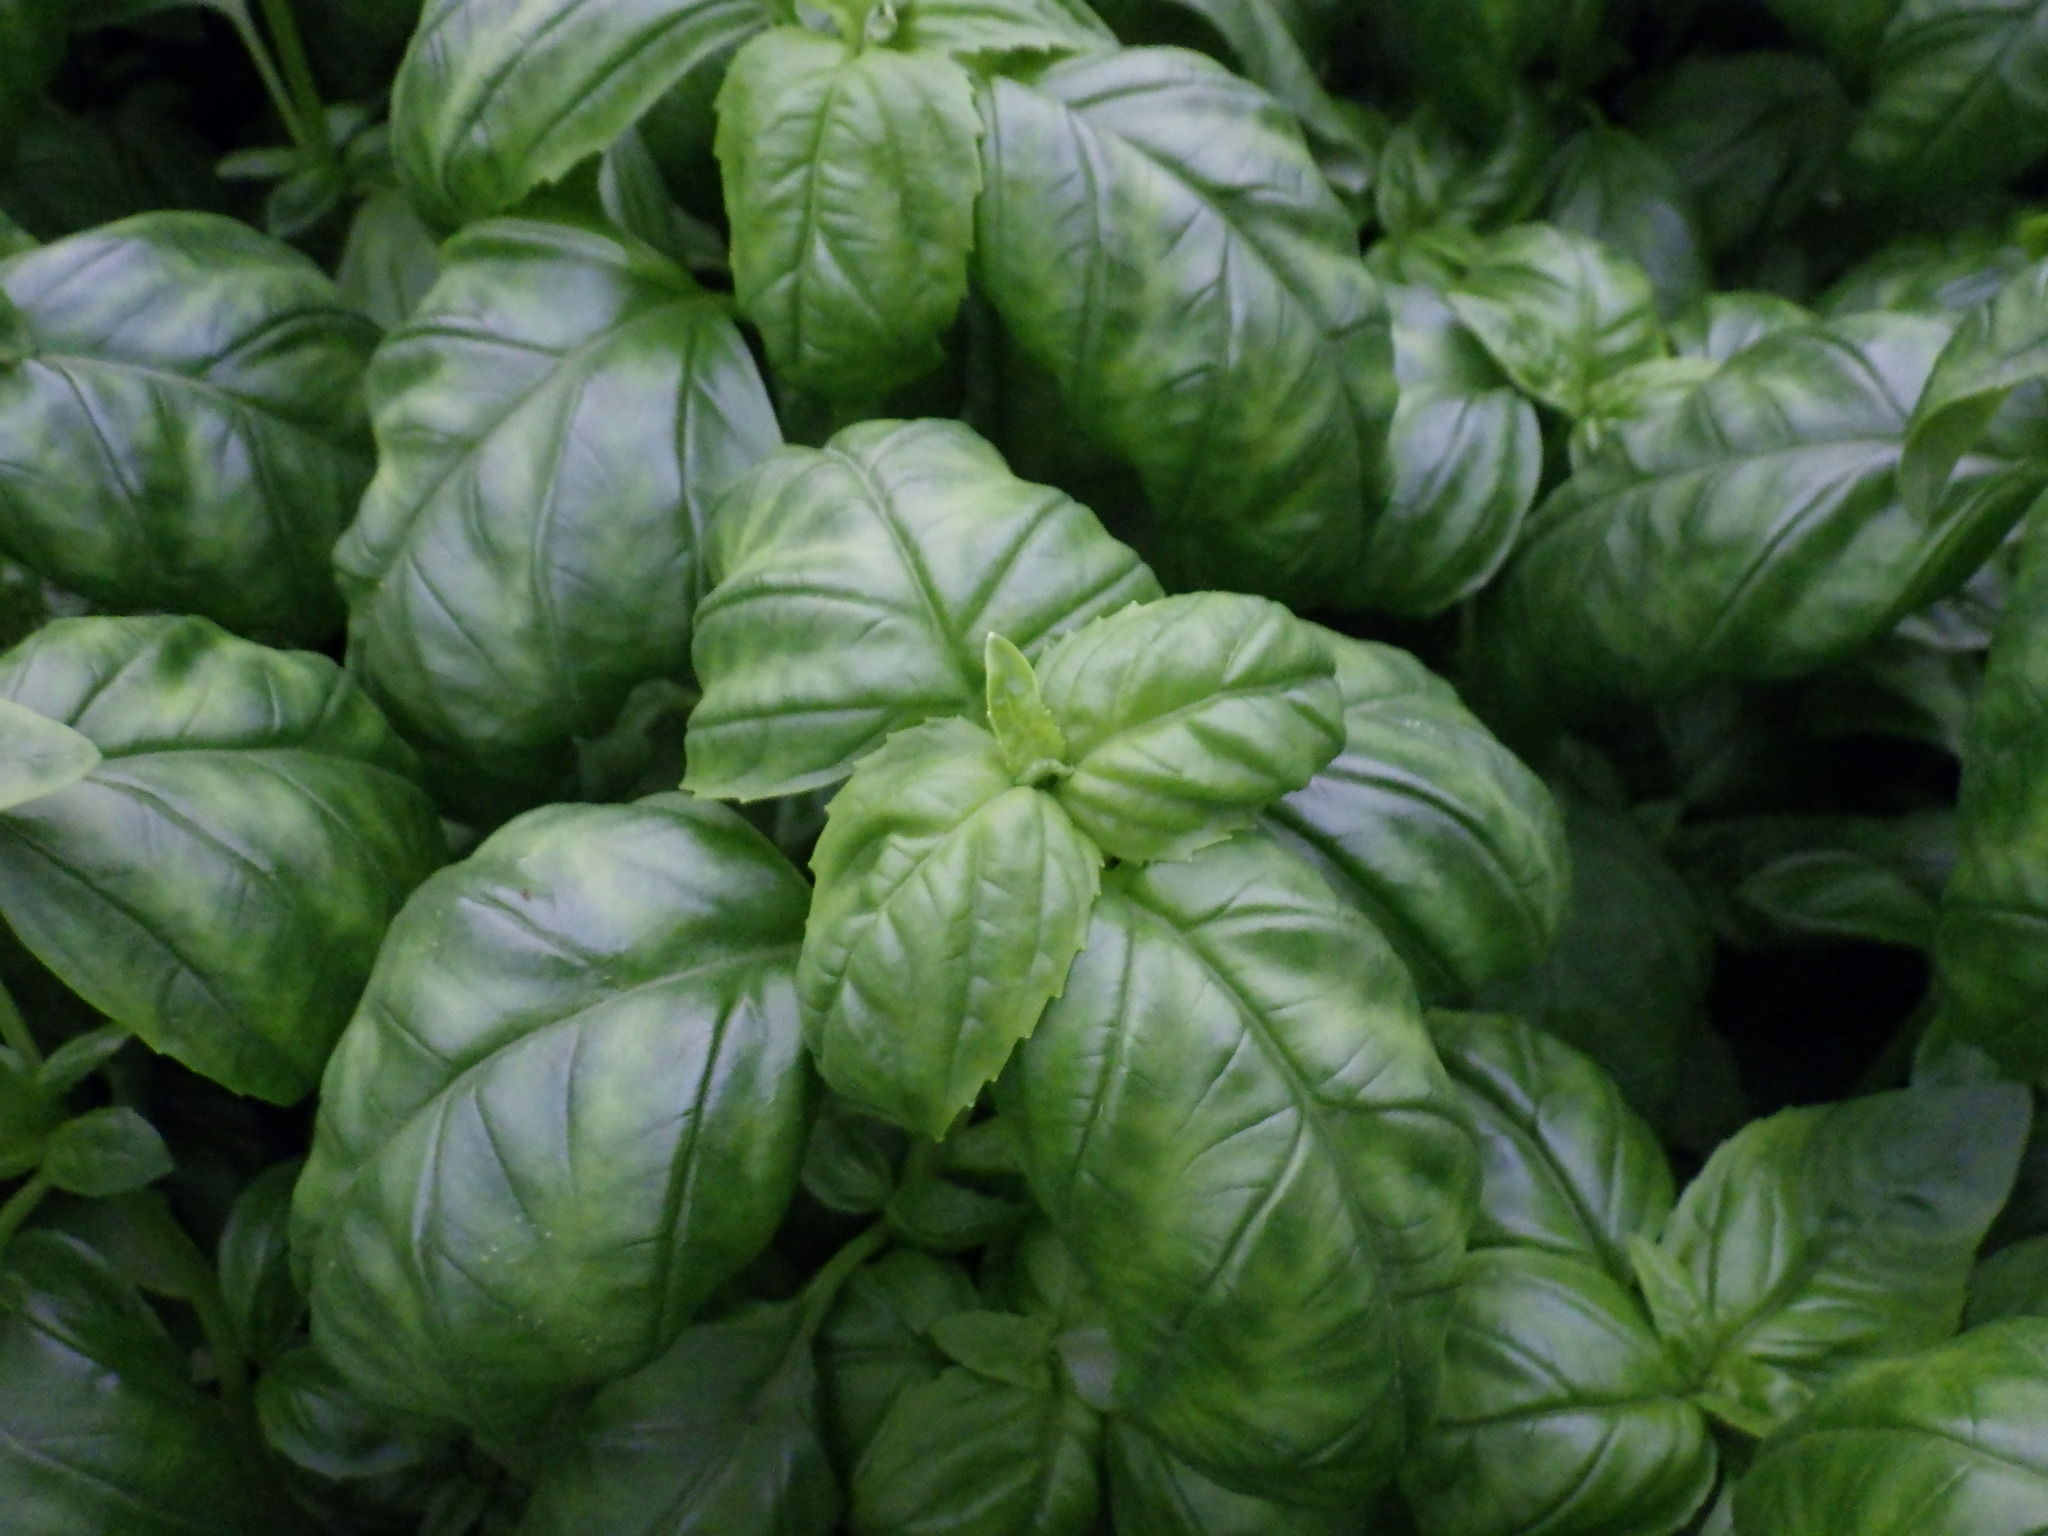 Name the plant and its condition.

basil, healthy
